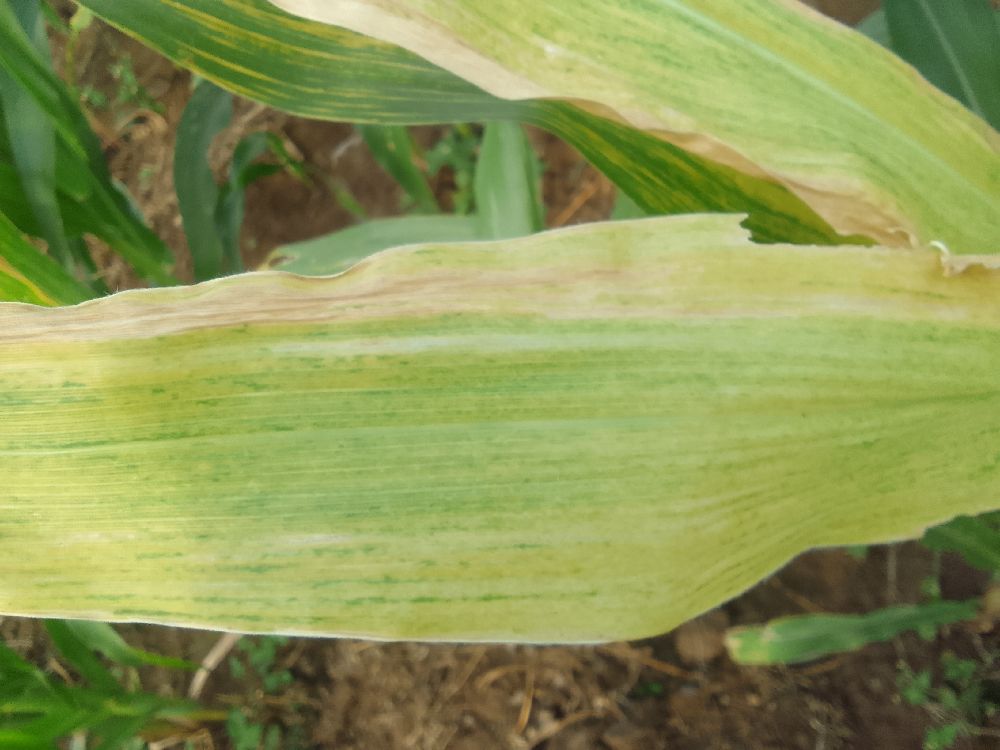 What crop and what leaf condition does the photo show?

maize, maize lethal necrosis
